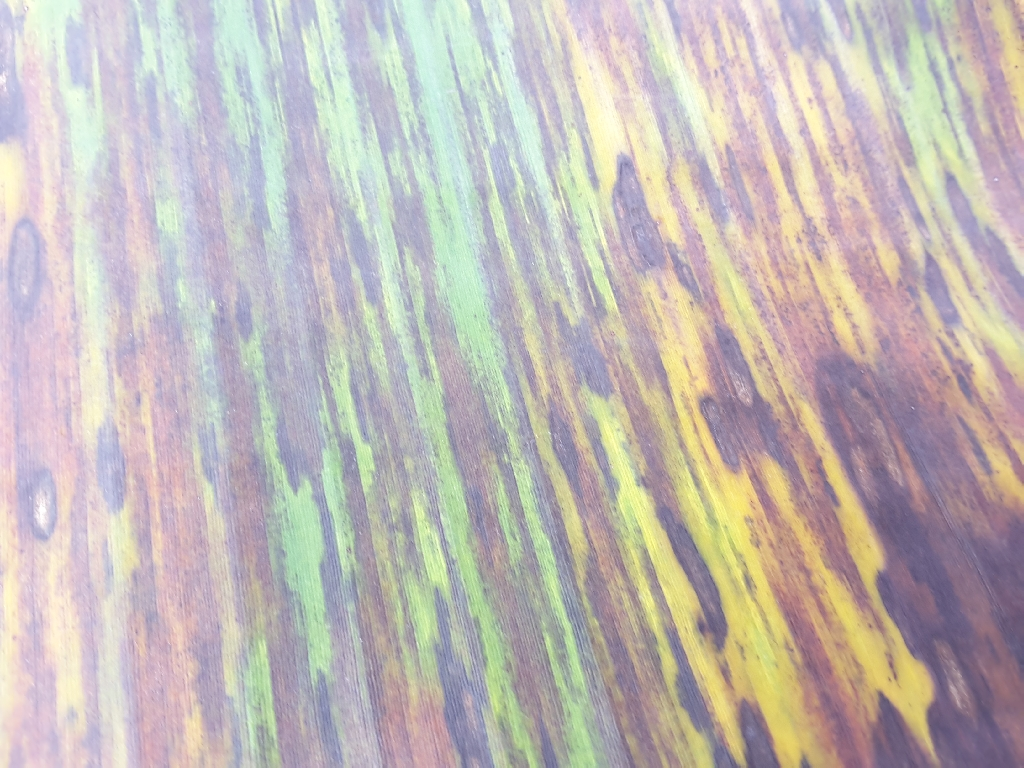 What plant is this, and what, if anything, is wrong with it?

banana, black sigatoka
